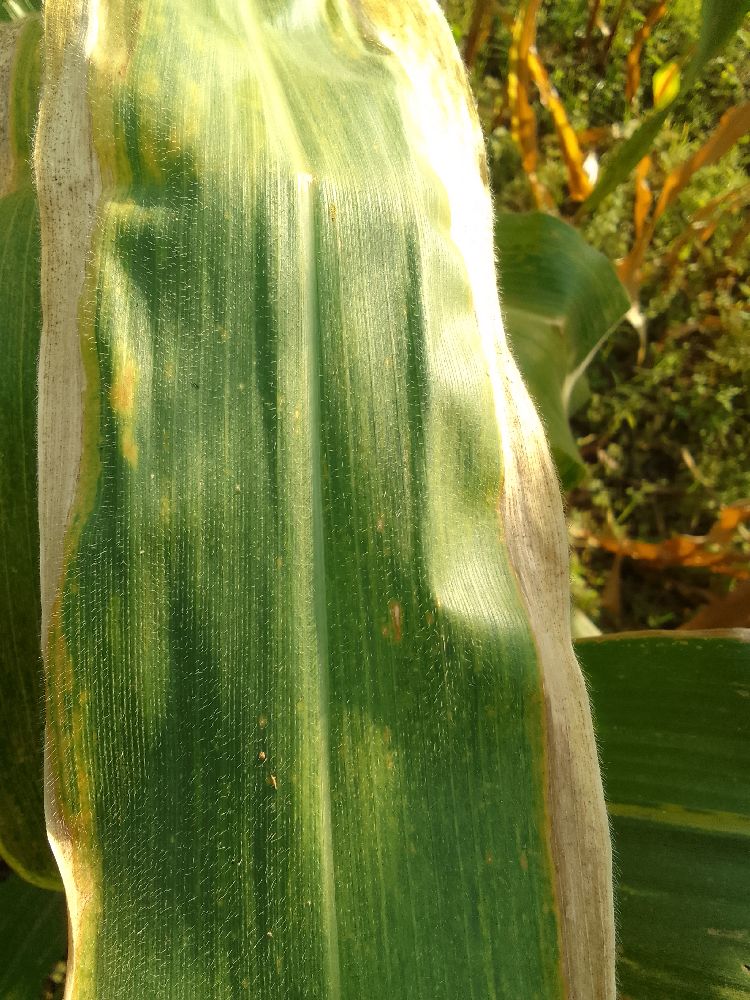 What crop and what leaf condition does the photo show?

maize, maize lethal necrosis
